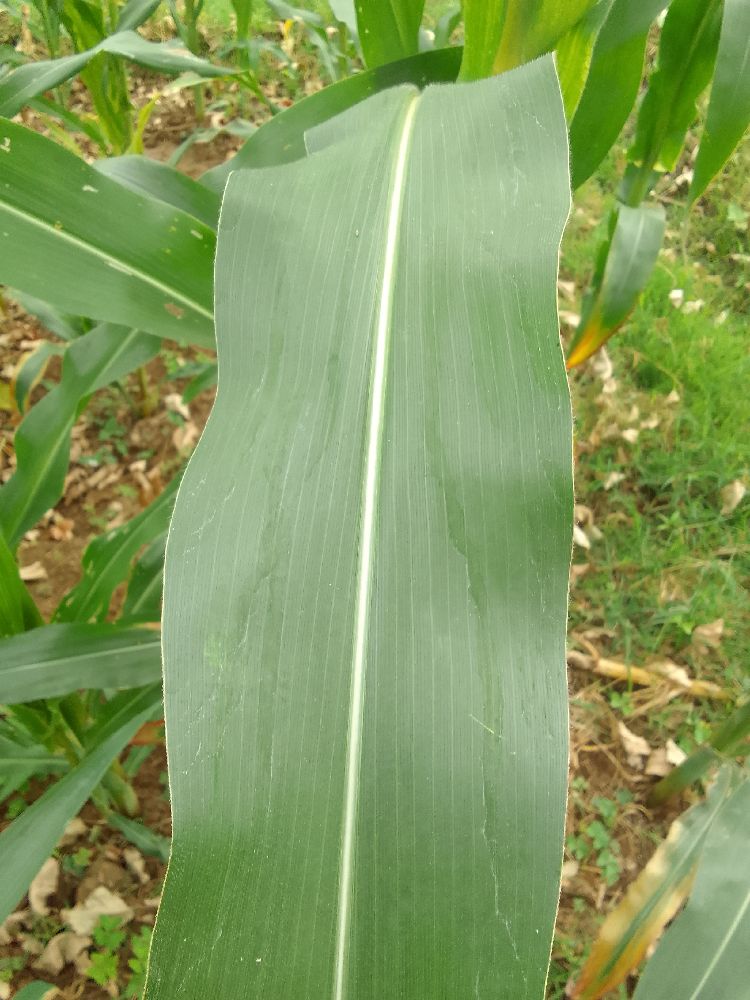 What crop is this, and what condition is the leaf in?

maize, healthy
